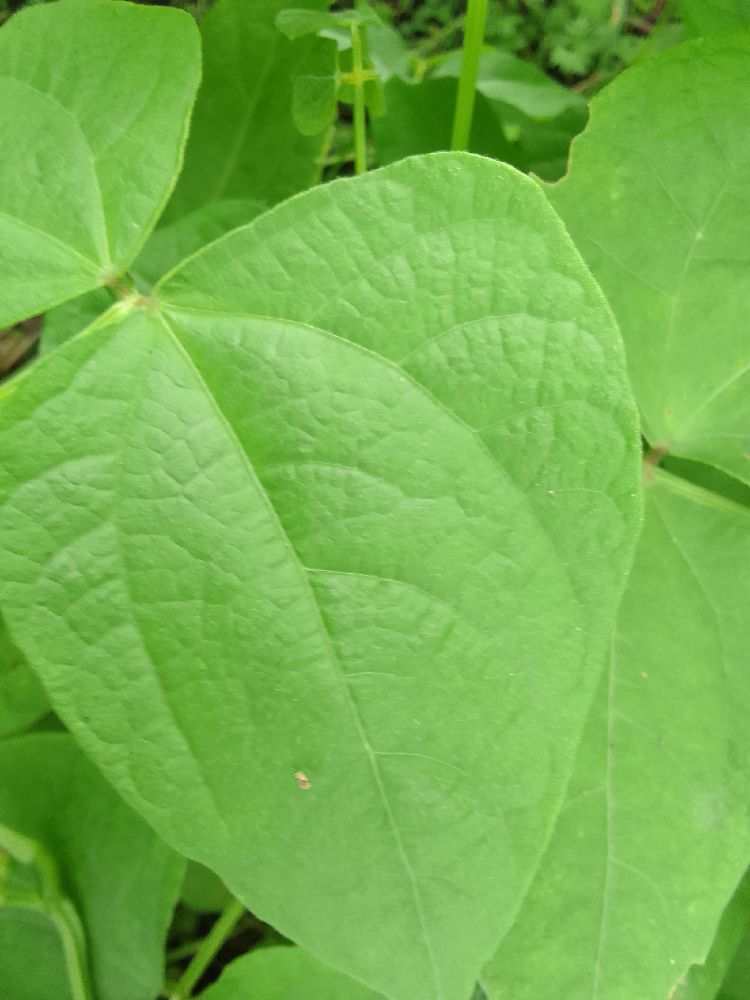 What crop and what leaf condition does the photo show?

common bean, healthy
